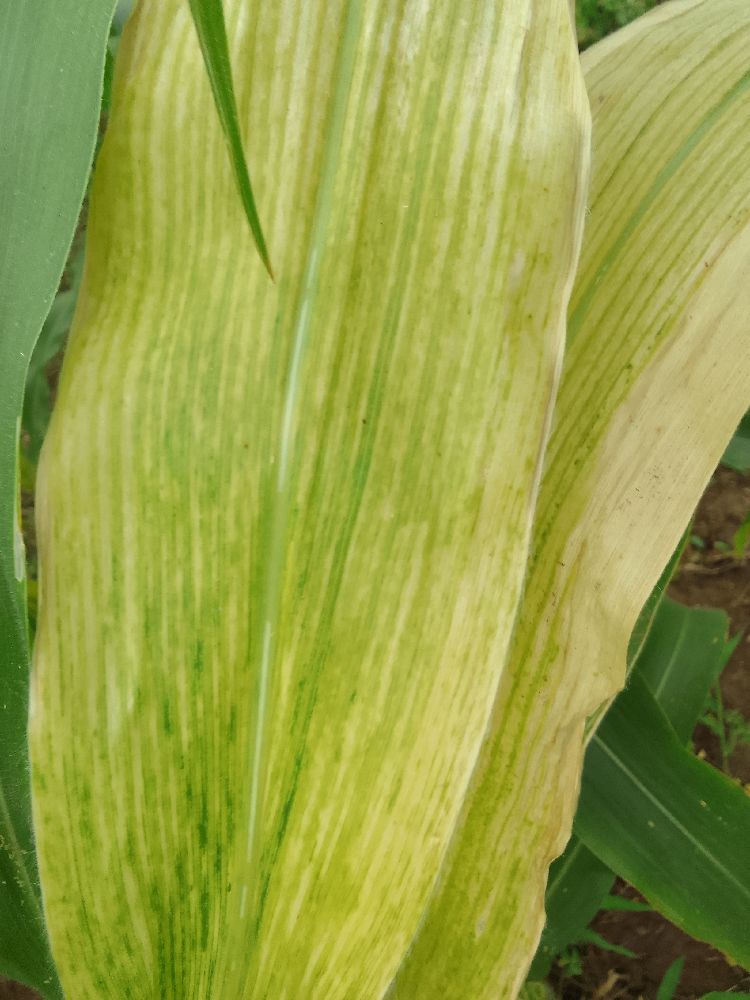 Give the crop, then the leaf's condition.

maize, maize lethal necrosis
